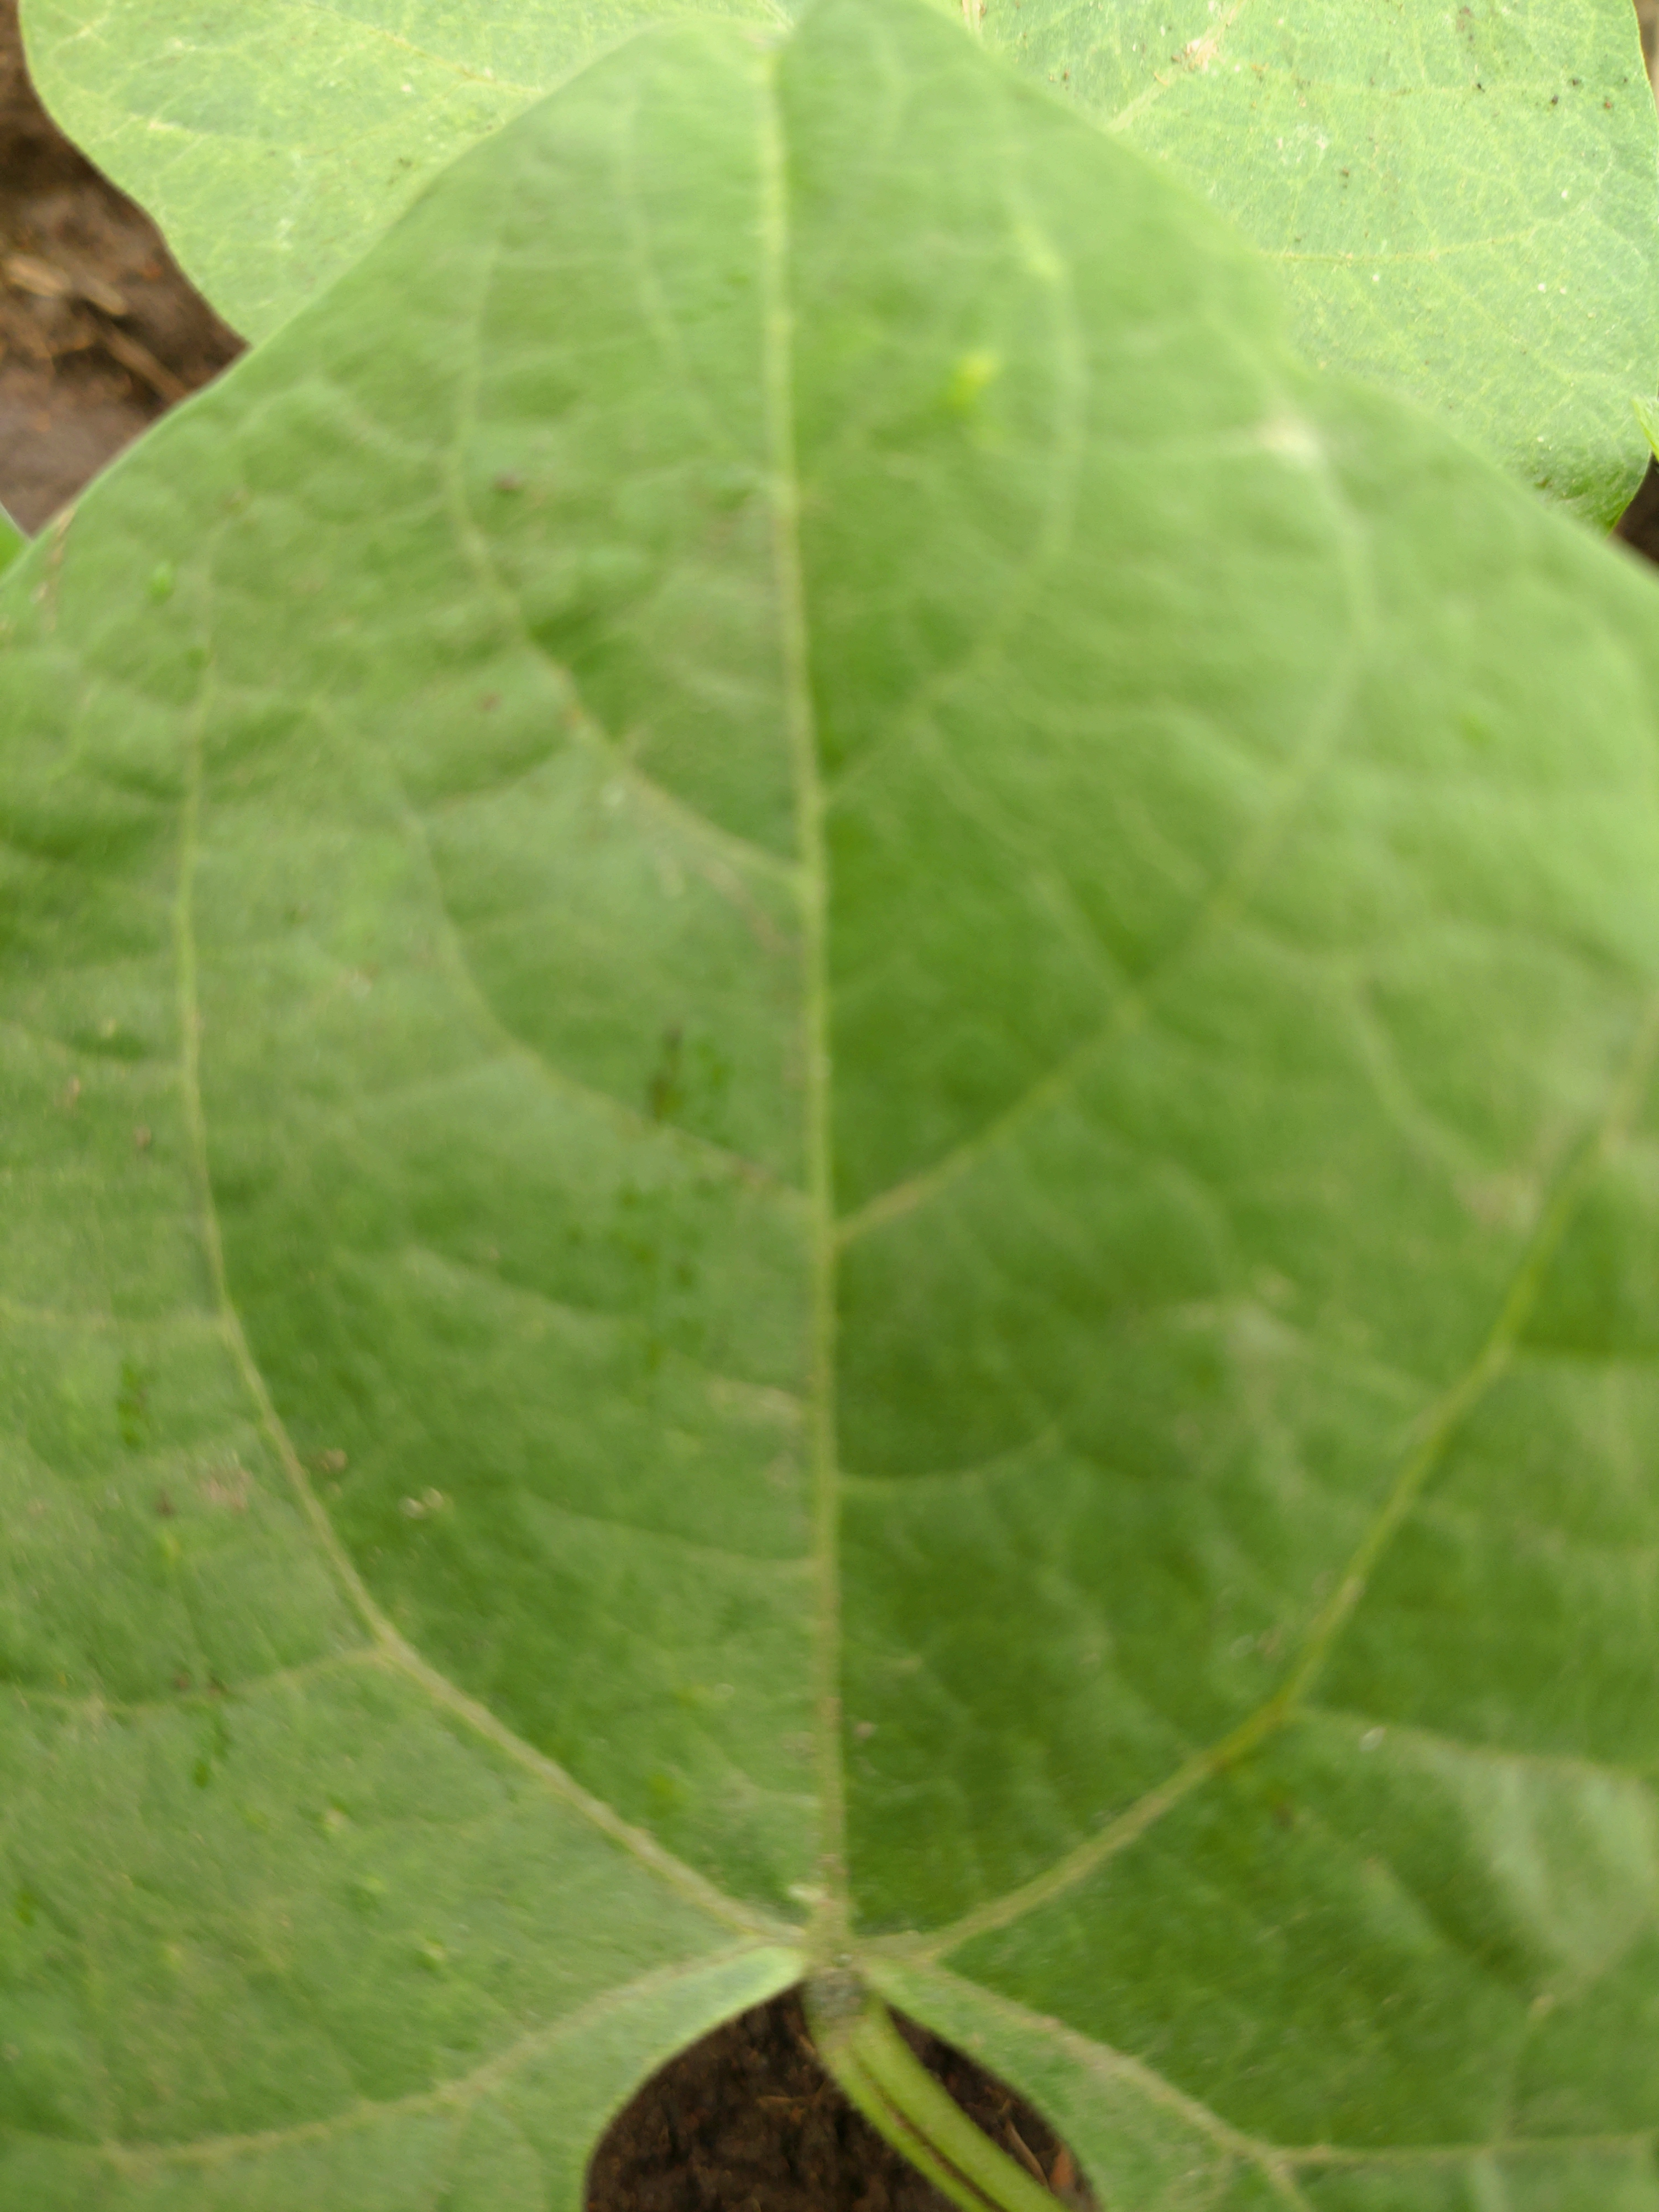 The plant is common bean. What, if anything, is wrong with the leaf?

healthy
